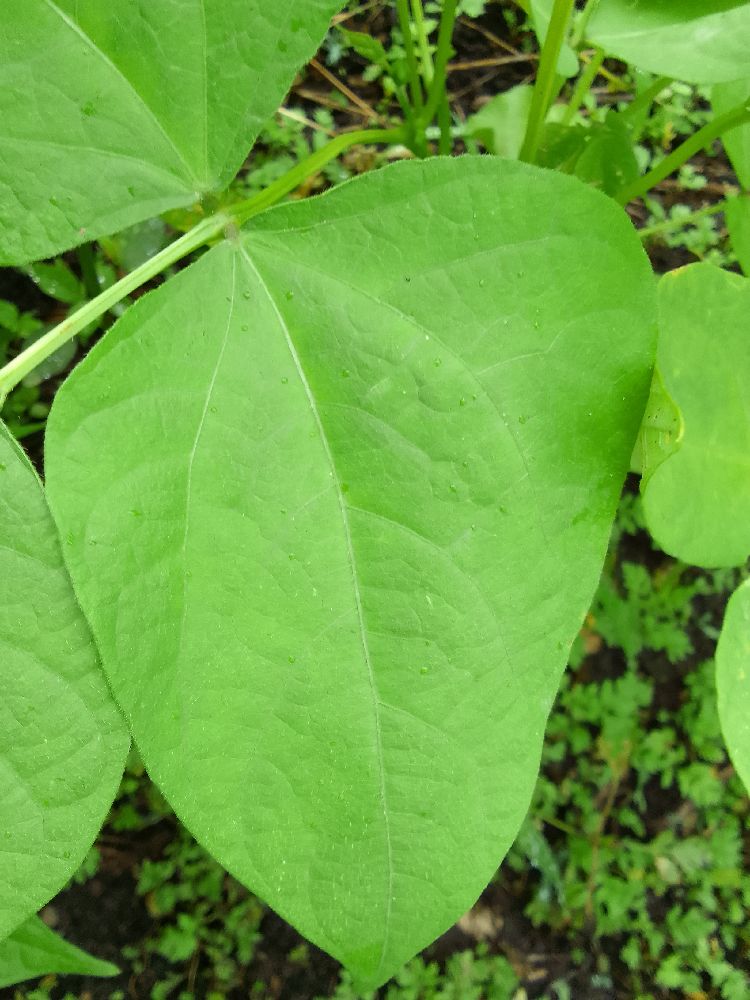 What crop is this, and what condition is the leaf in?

common bean, healthy
